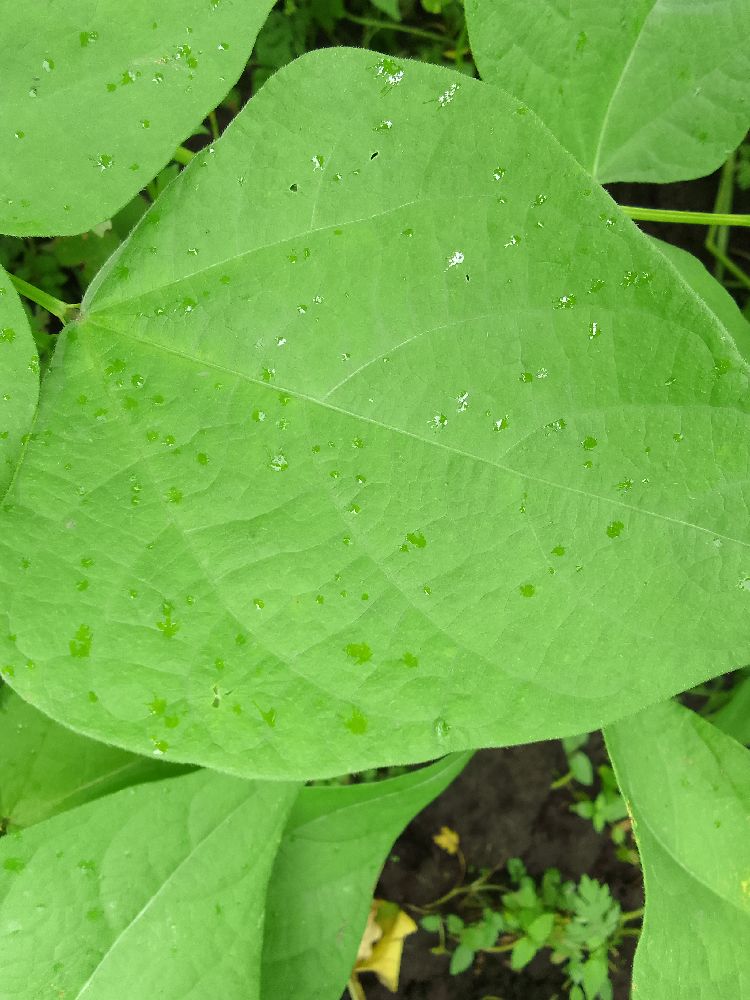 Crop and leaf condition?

common bean, healthy
